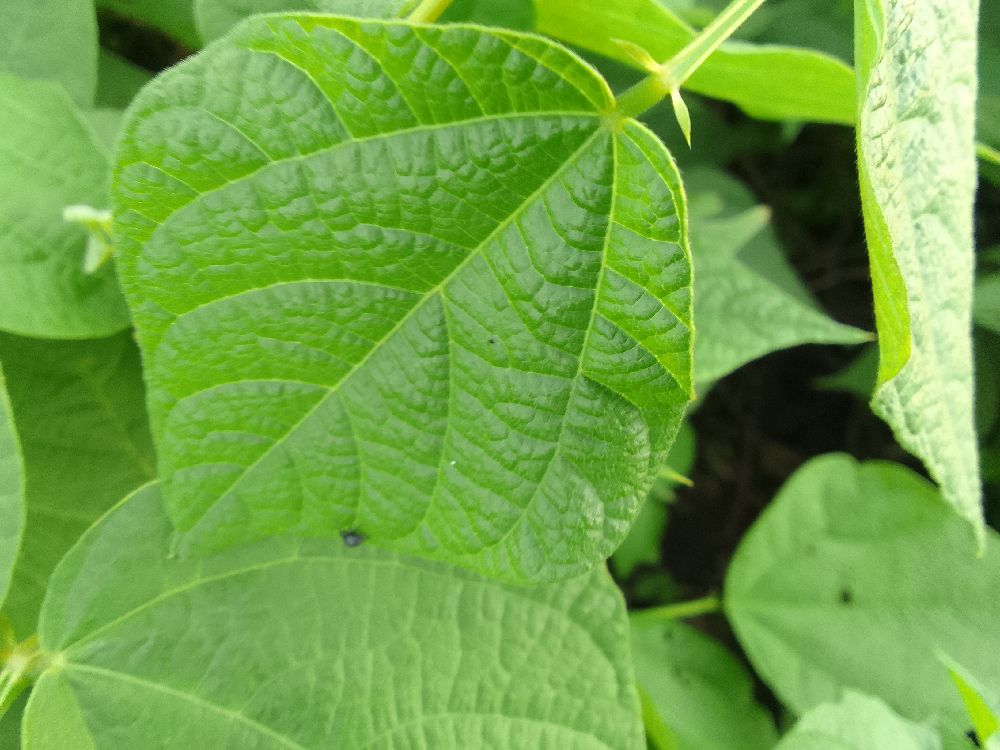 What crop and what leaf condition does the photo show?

common bean, healthy
